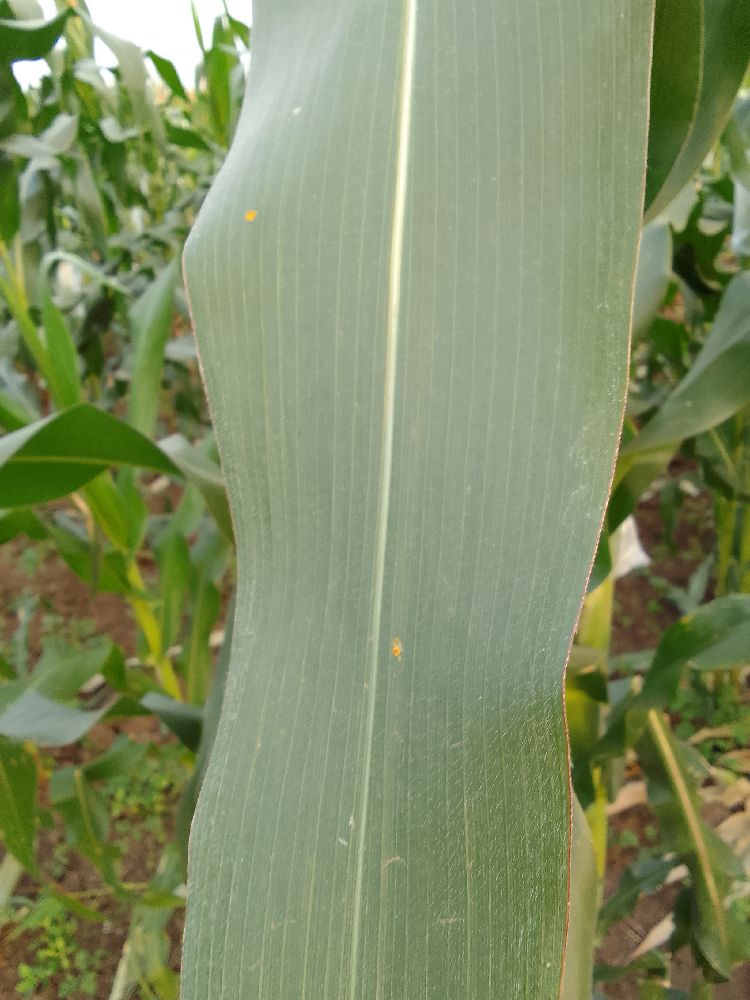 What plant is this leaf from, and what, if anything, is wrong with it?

maize, healthy
